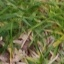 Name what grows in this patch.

grass
